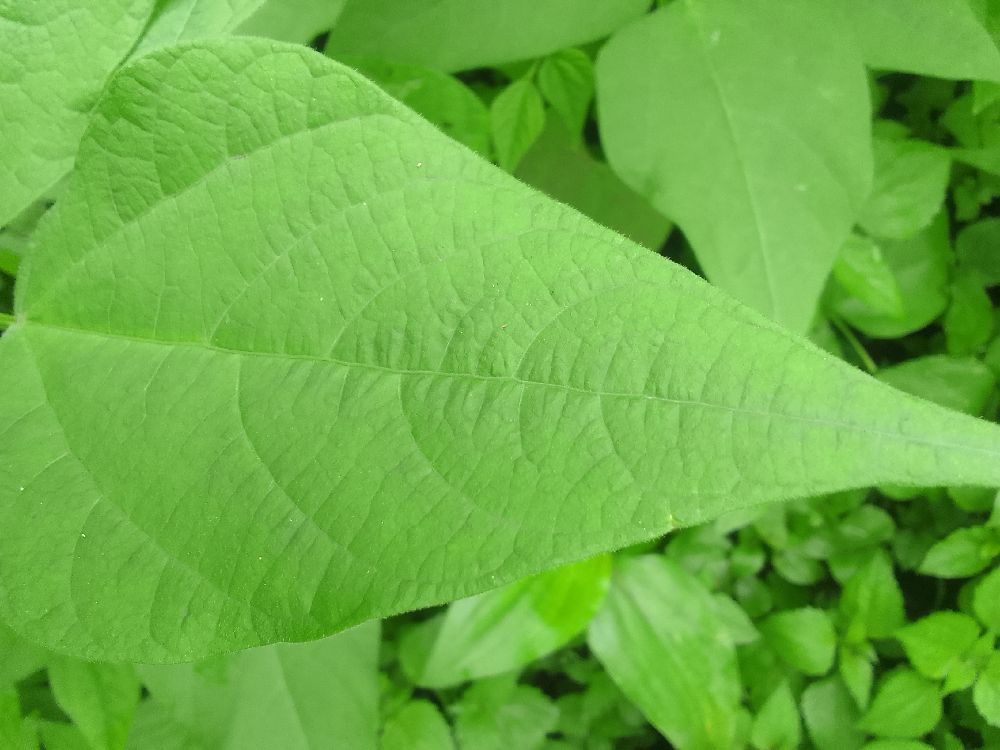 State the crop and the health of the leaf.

common bean, healthy
